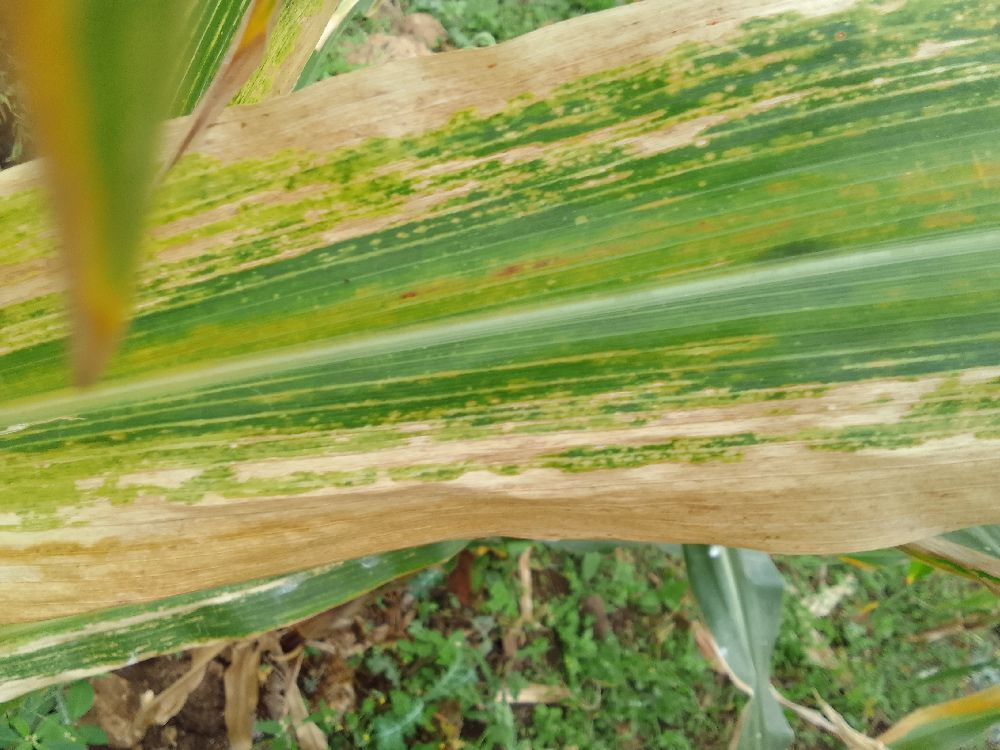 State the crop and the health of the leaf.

maize, maize lethal necrosis
